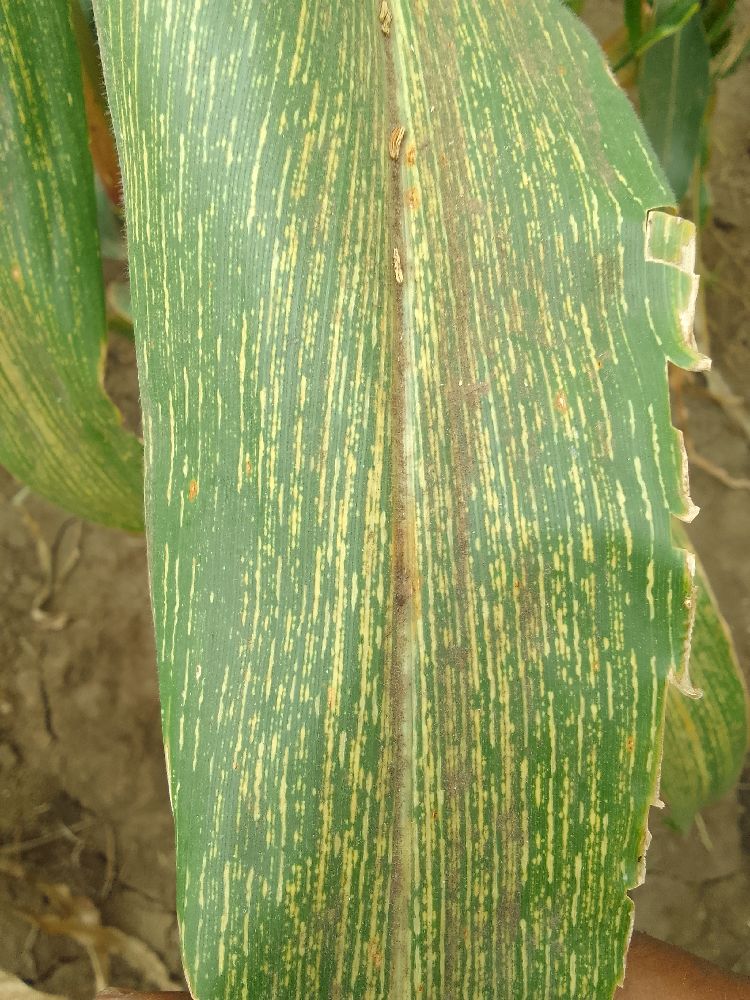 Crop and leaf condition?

maize, maize streak virus
